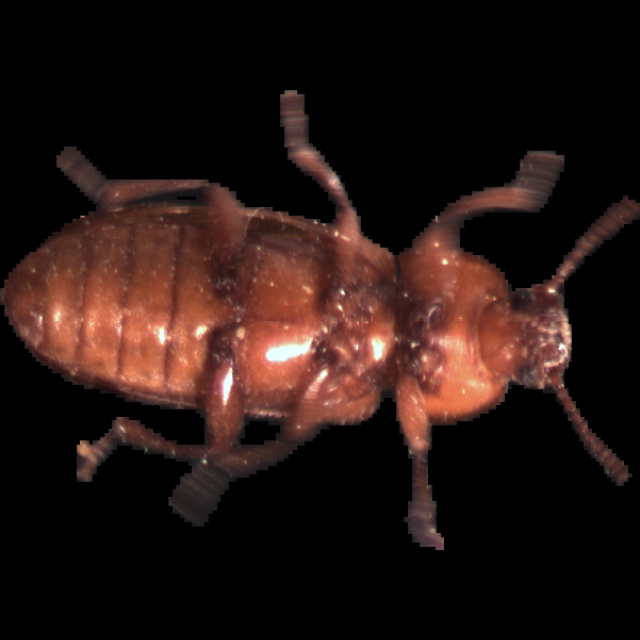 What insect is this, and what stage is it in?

mealworm beetle
